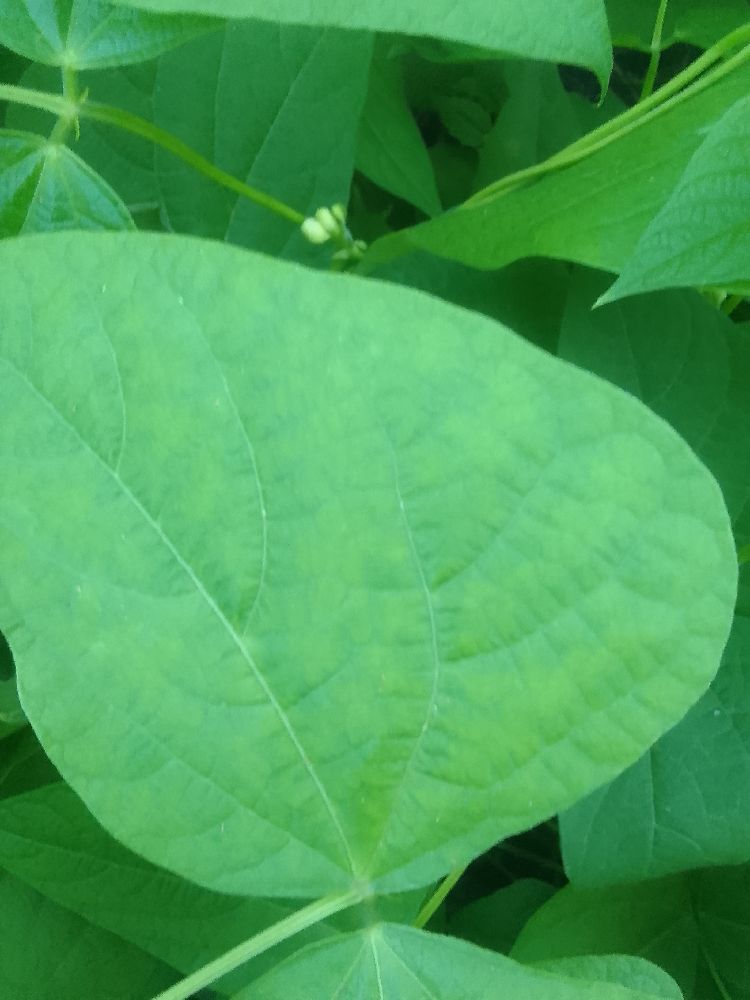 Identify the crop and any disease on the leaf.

common bean, healthy
